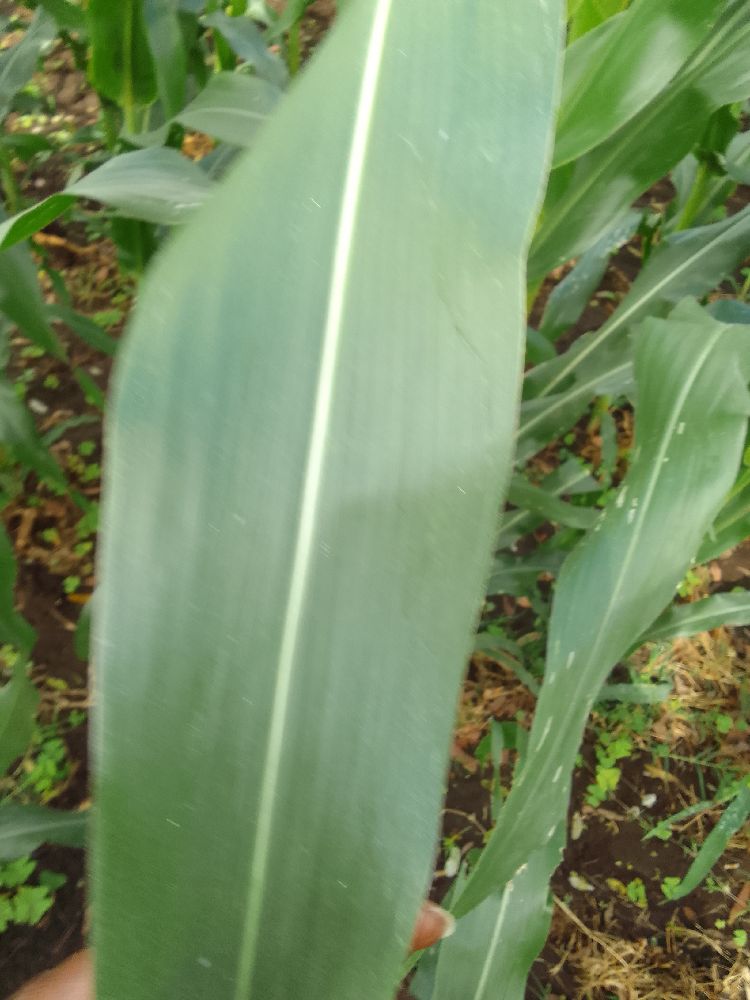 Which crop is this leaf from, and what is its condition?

maize, healthy
